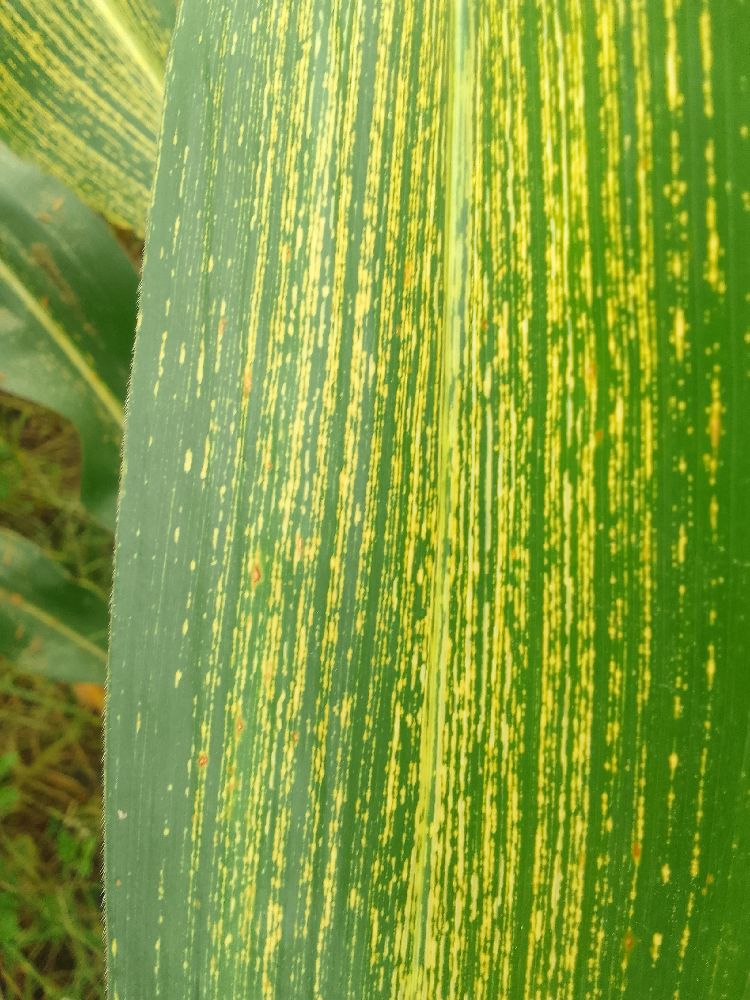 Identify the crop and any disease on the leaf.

maize, maize streak virus
